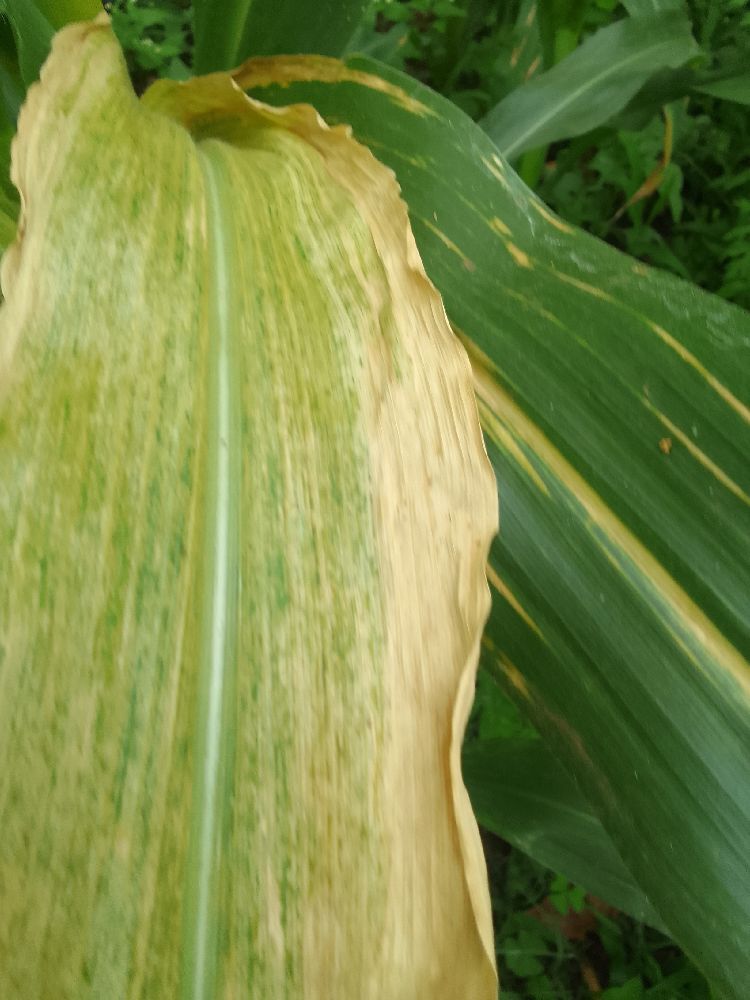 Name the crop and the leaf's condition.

maize, maize lethal necrosis
